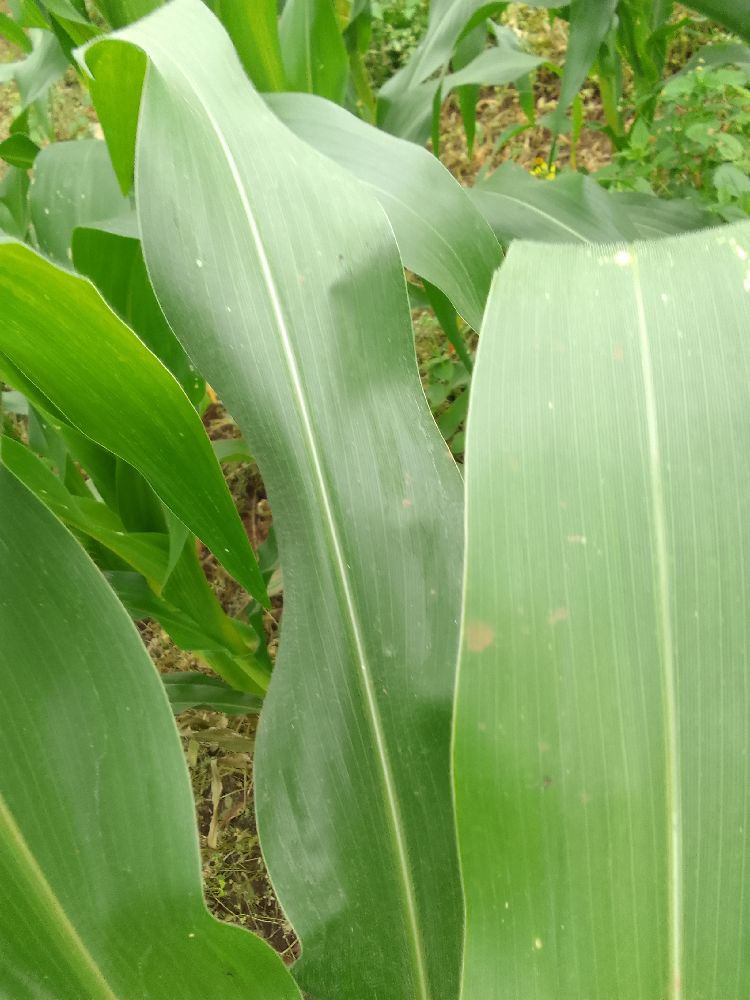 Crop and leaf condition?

maize, healthy
